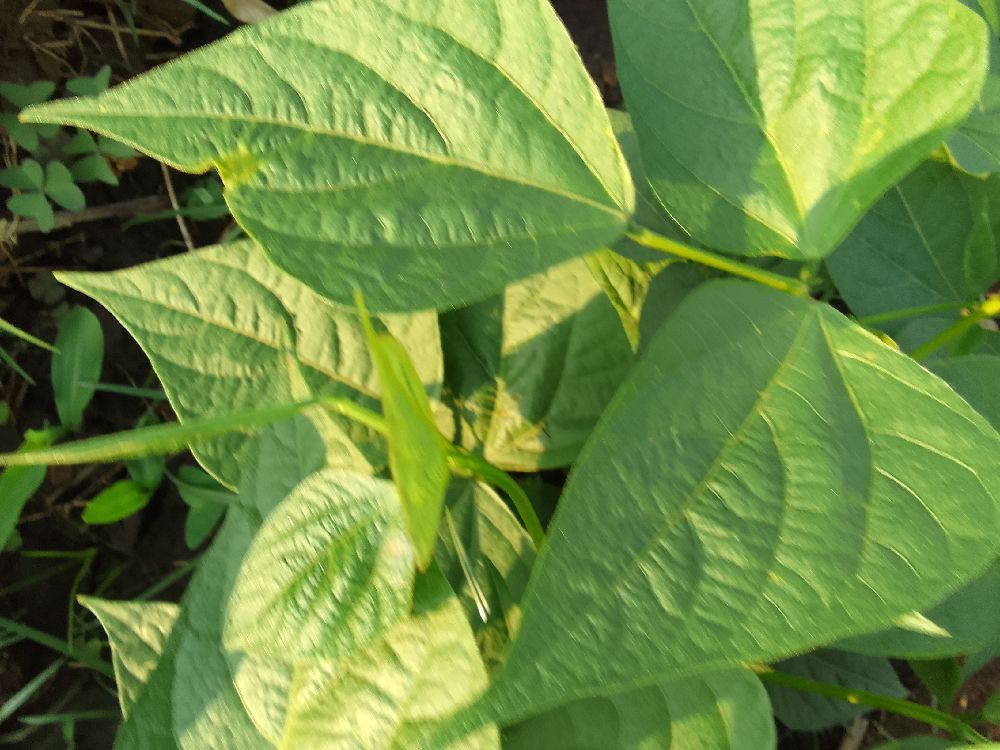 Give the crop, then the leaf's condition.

common bean, healthy
